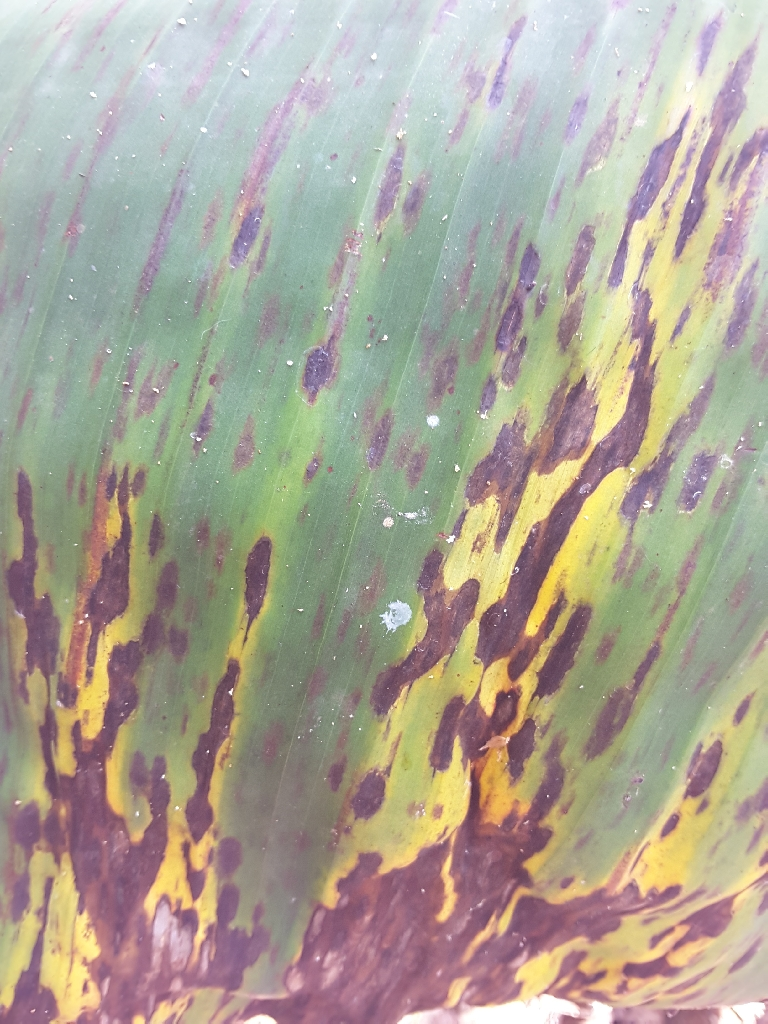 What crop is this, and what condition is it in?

banana, black sigatoka
